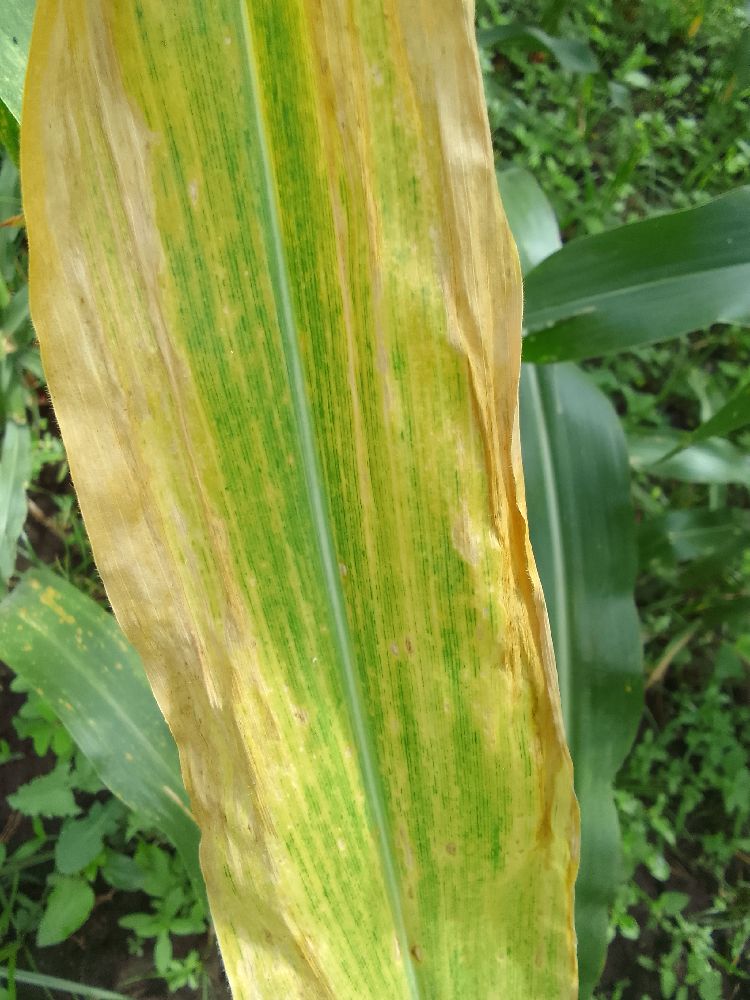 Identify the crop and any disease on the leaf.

maize, maize lethal necrosis
